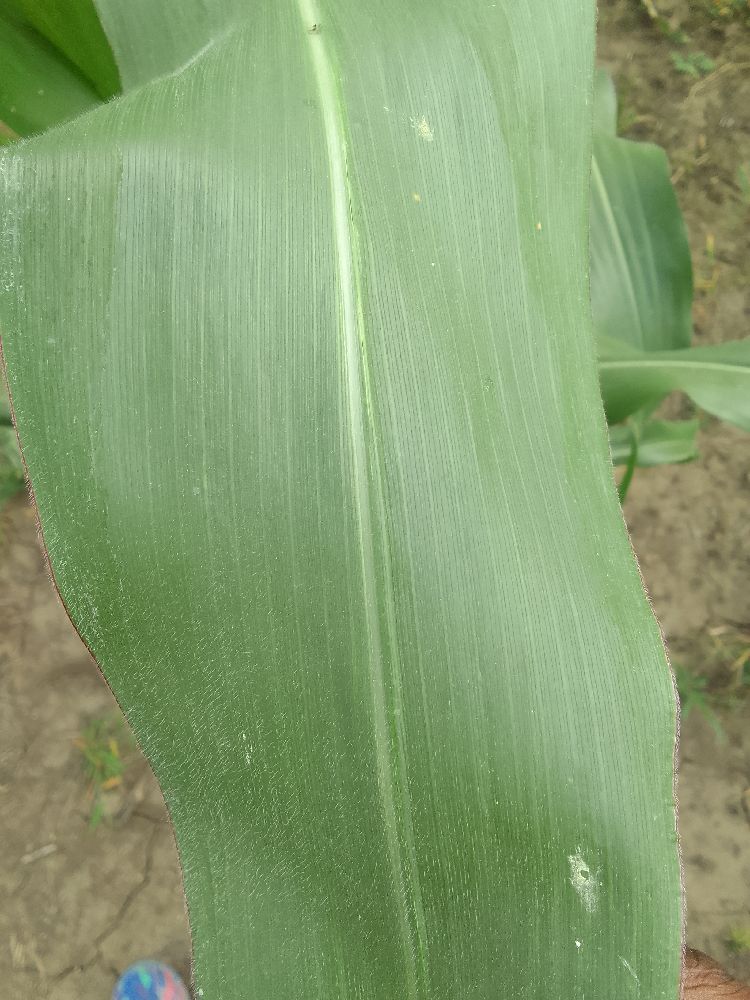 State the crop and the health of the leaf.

maize, healthy
